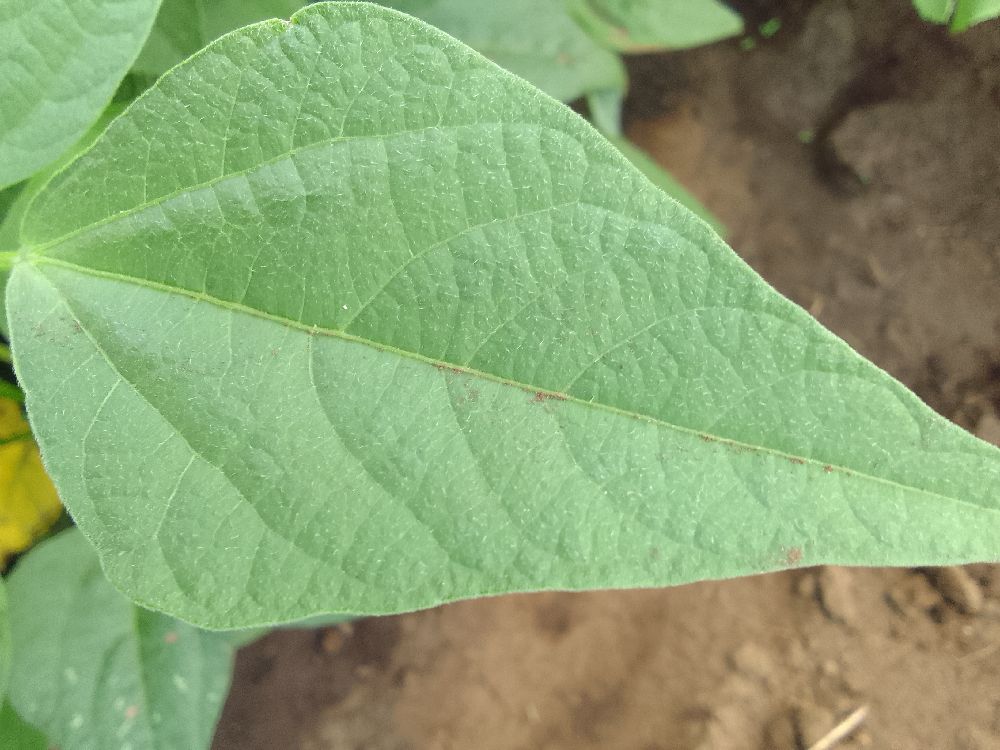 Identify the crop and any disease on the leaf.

common bean, healthy
